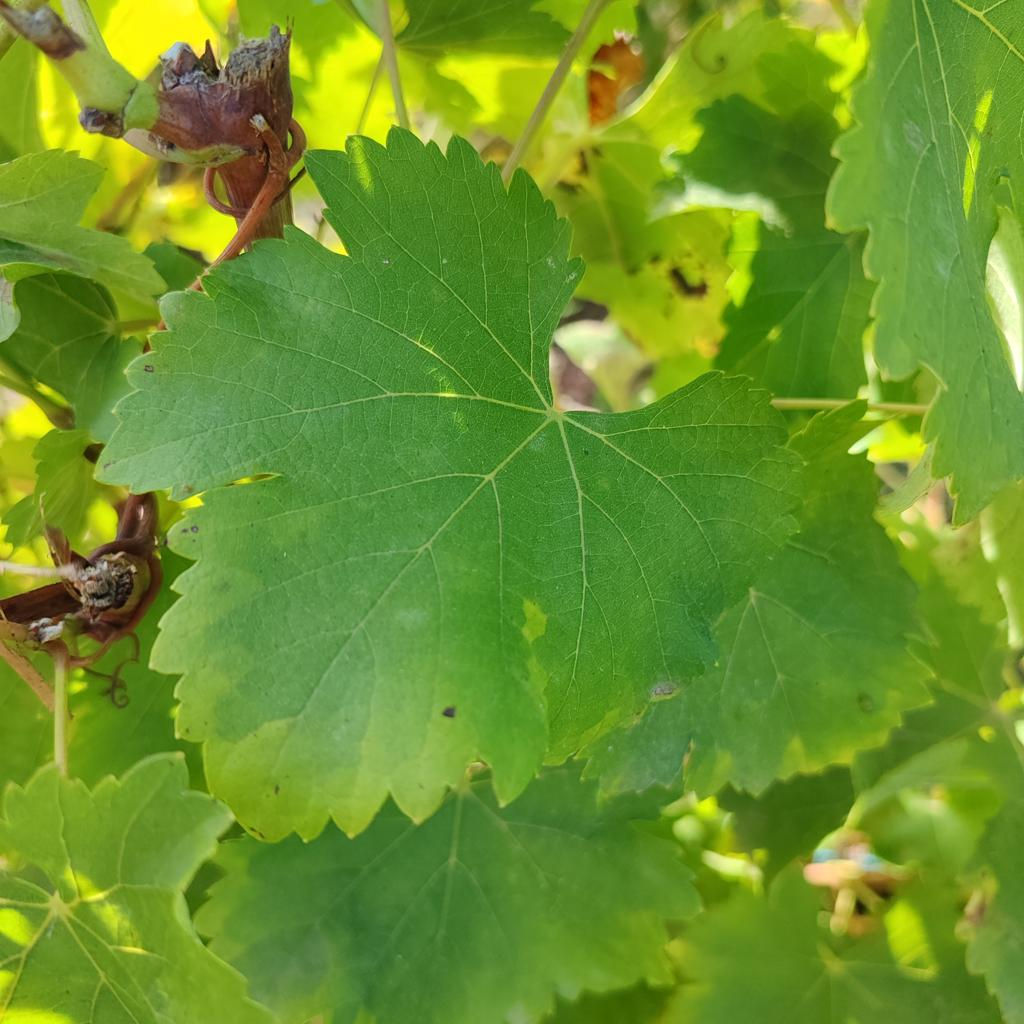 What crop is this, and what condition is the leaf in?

grapevine, powdery mildew
